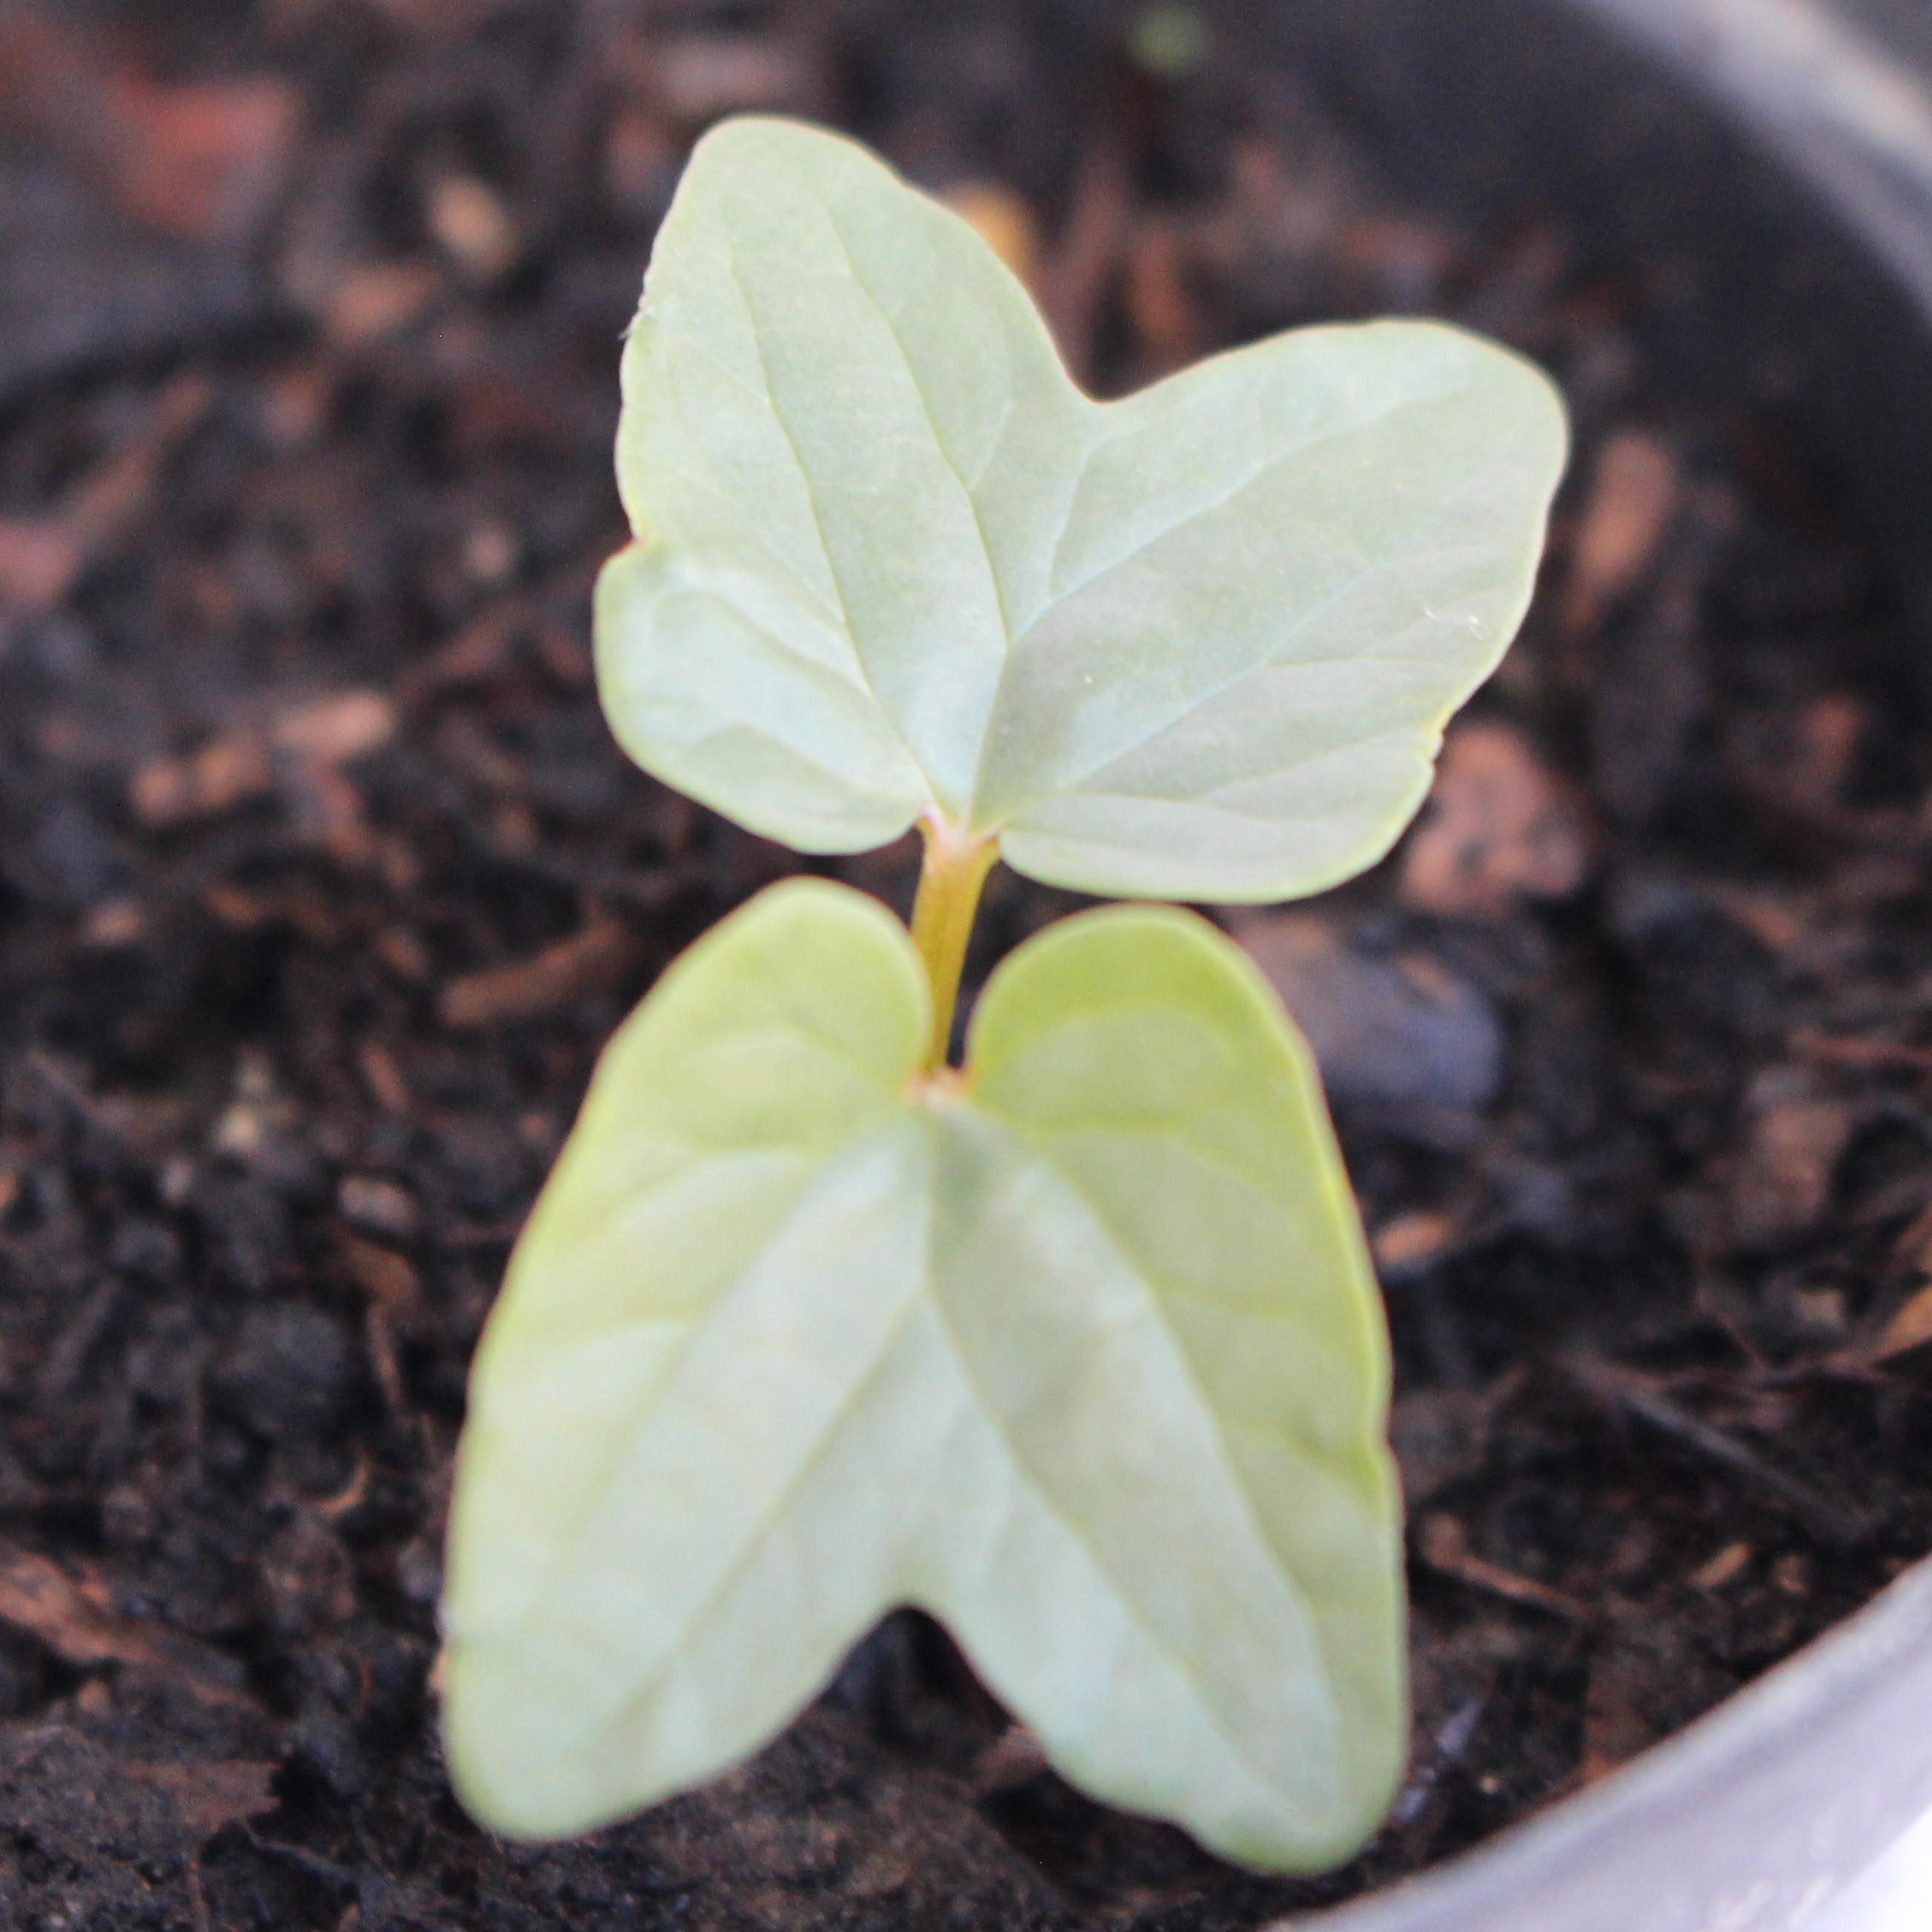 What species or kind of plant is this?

Convolvulus arvensis
